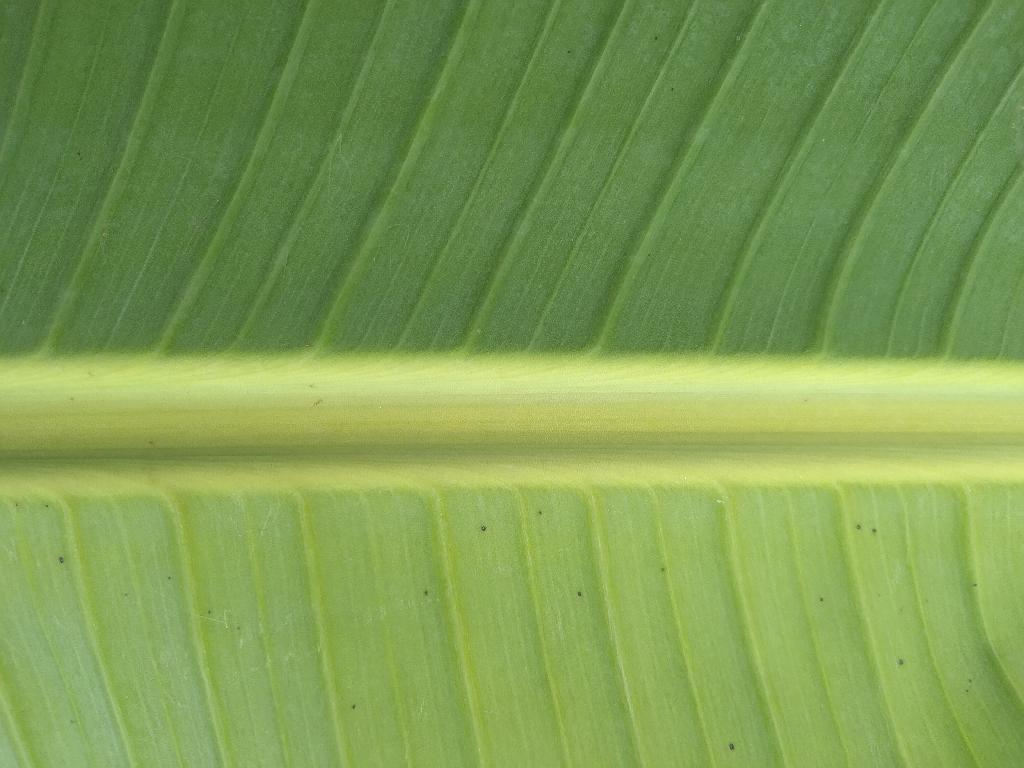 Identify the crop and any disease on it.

banana, healthy
